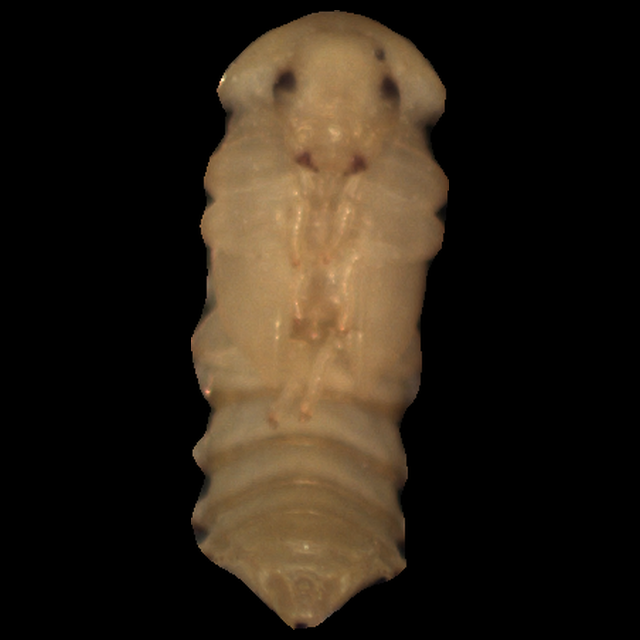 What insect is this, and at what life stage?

mealworm pupa
